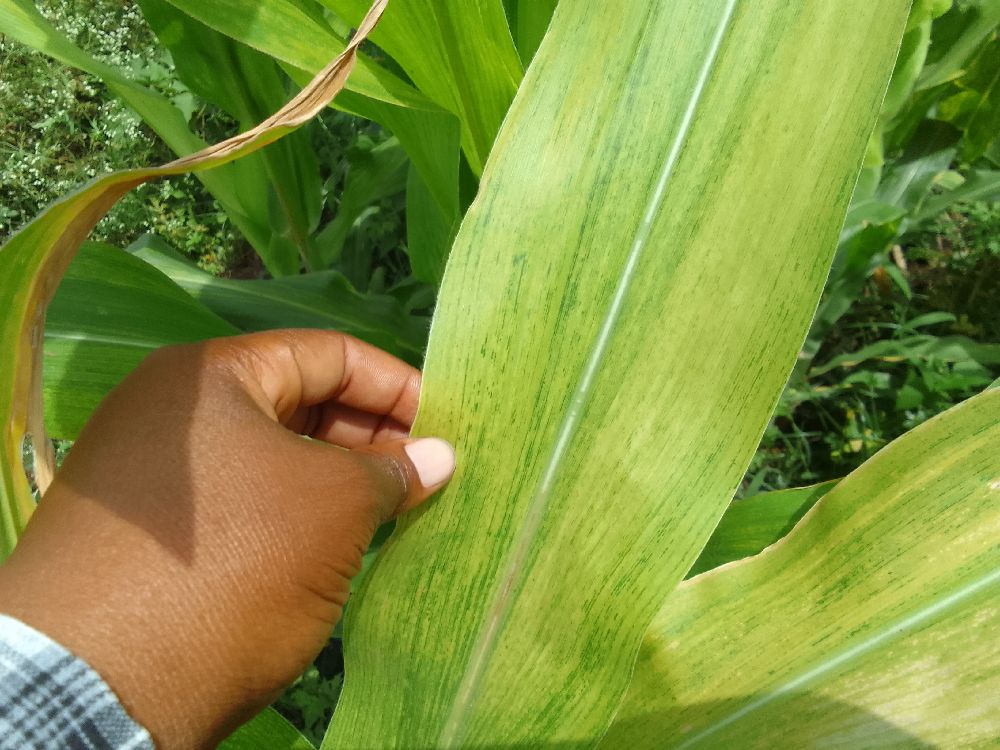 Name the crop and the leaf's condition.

maize, maize lethal necrosis
